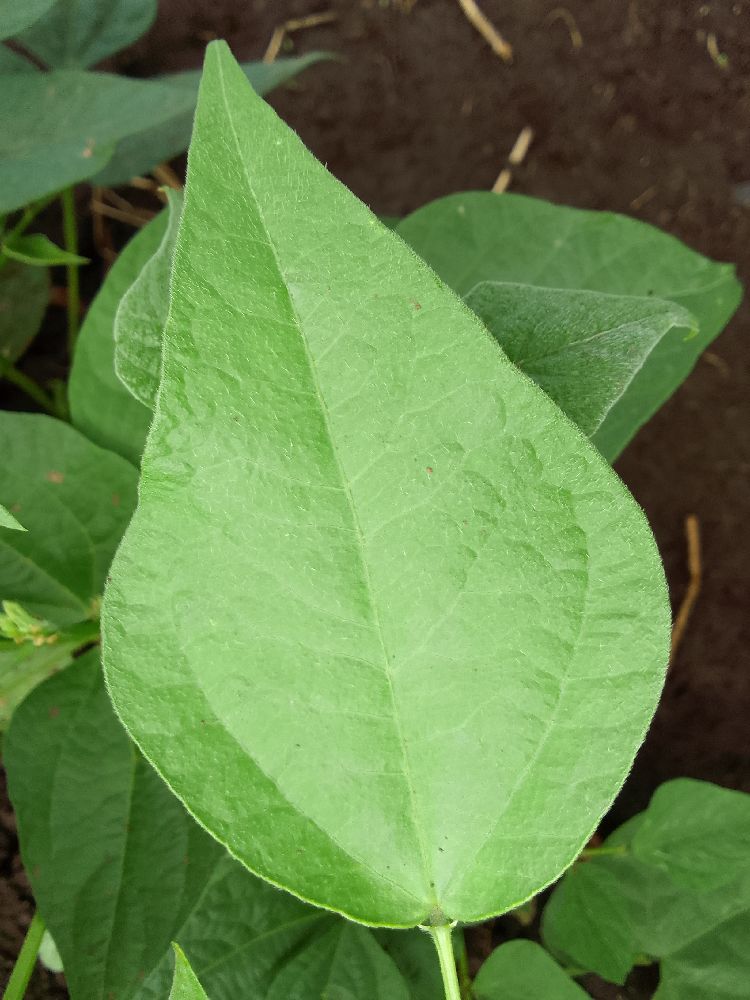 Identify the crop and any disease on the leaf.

common bean, healthy
